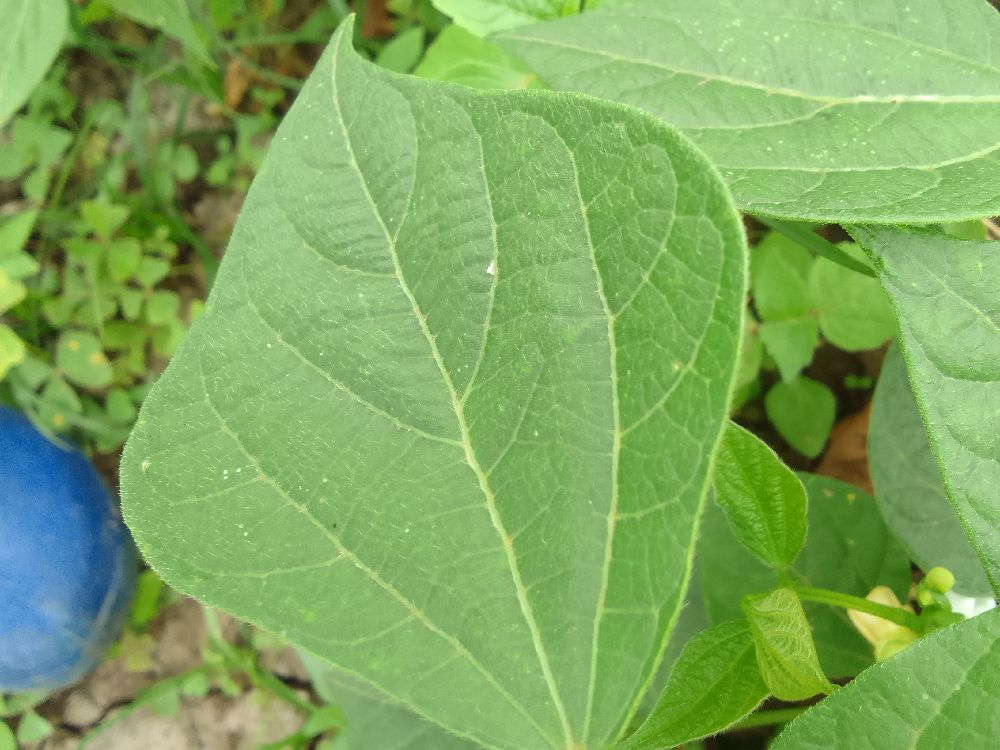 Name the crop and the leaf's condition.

common bean, healthy
